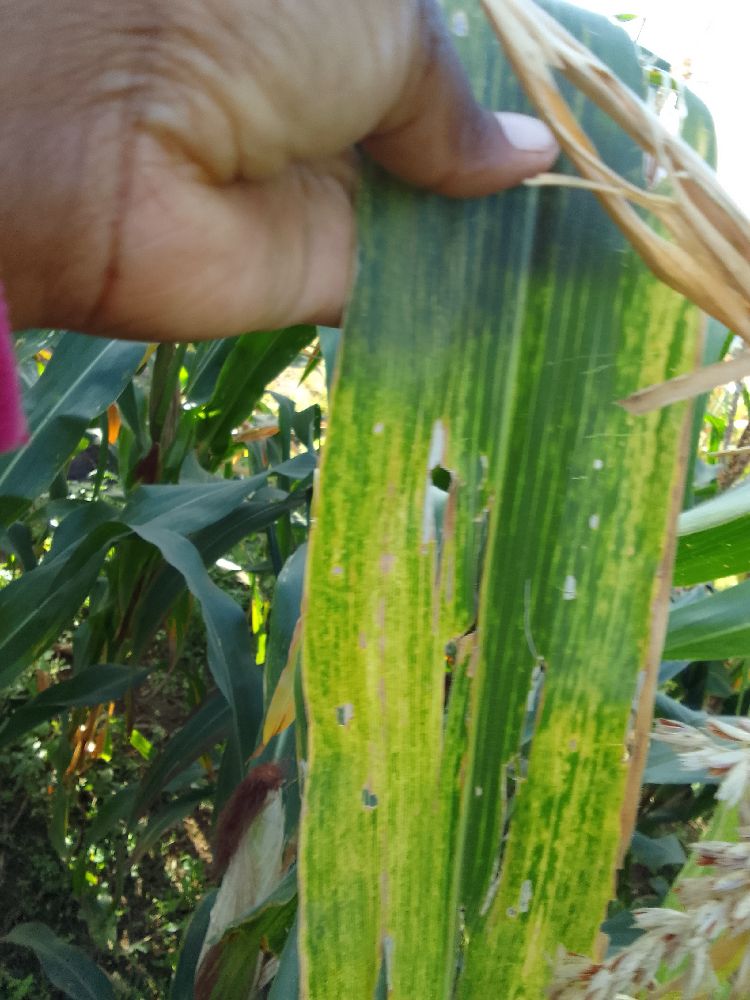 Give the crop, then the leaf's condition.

maize, maize lethal necrosis
